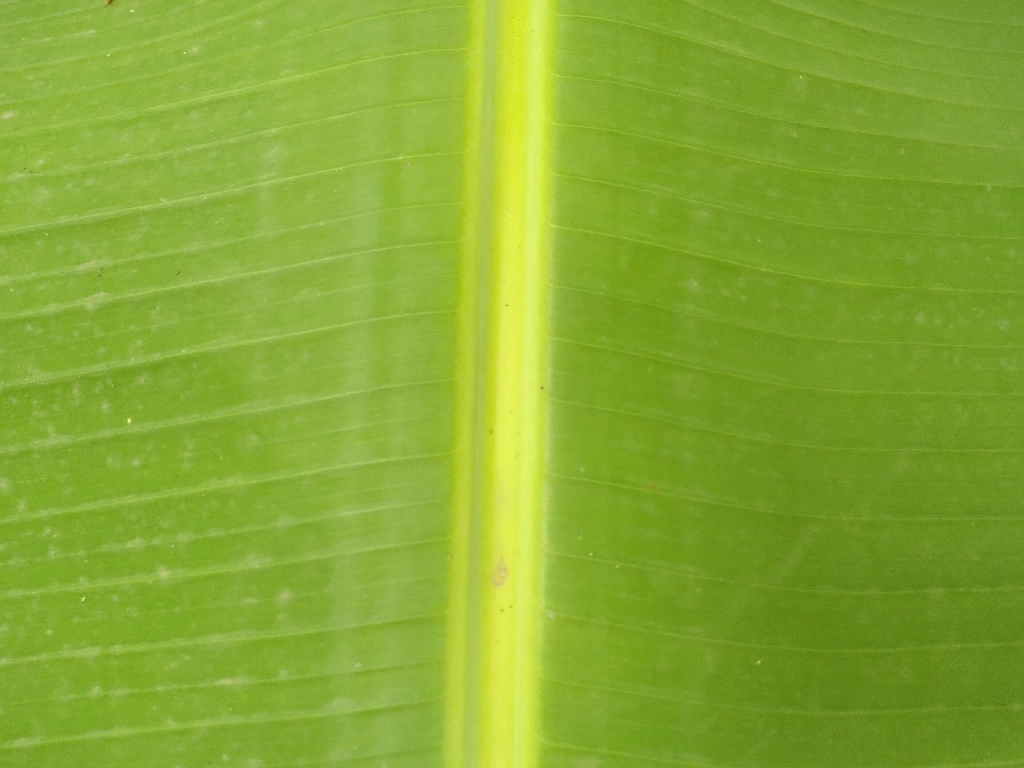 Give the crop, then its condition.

banana, healthy
